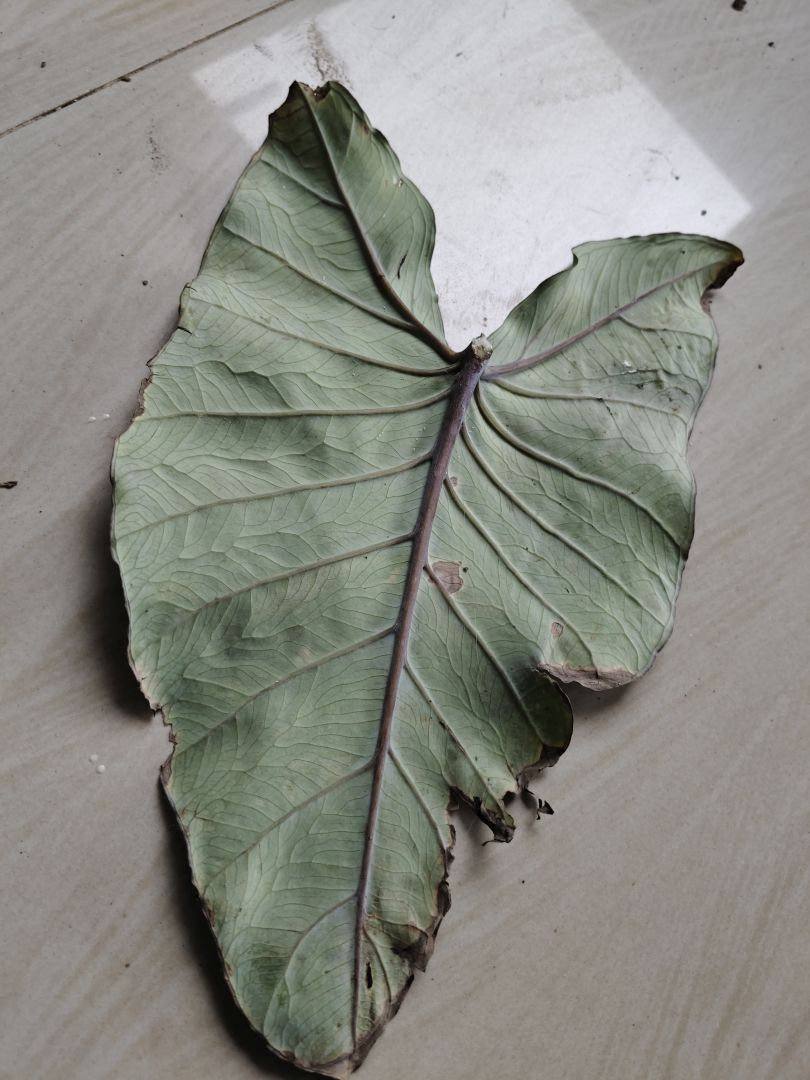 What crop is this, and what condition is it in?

taro, leaf blight
